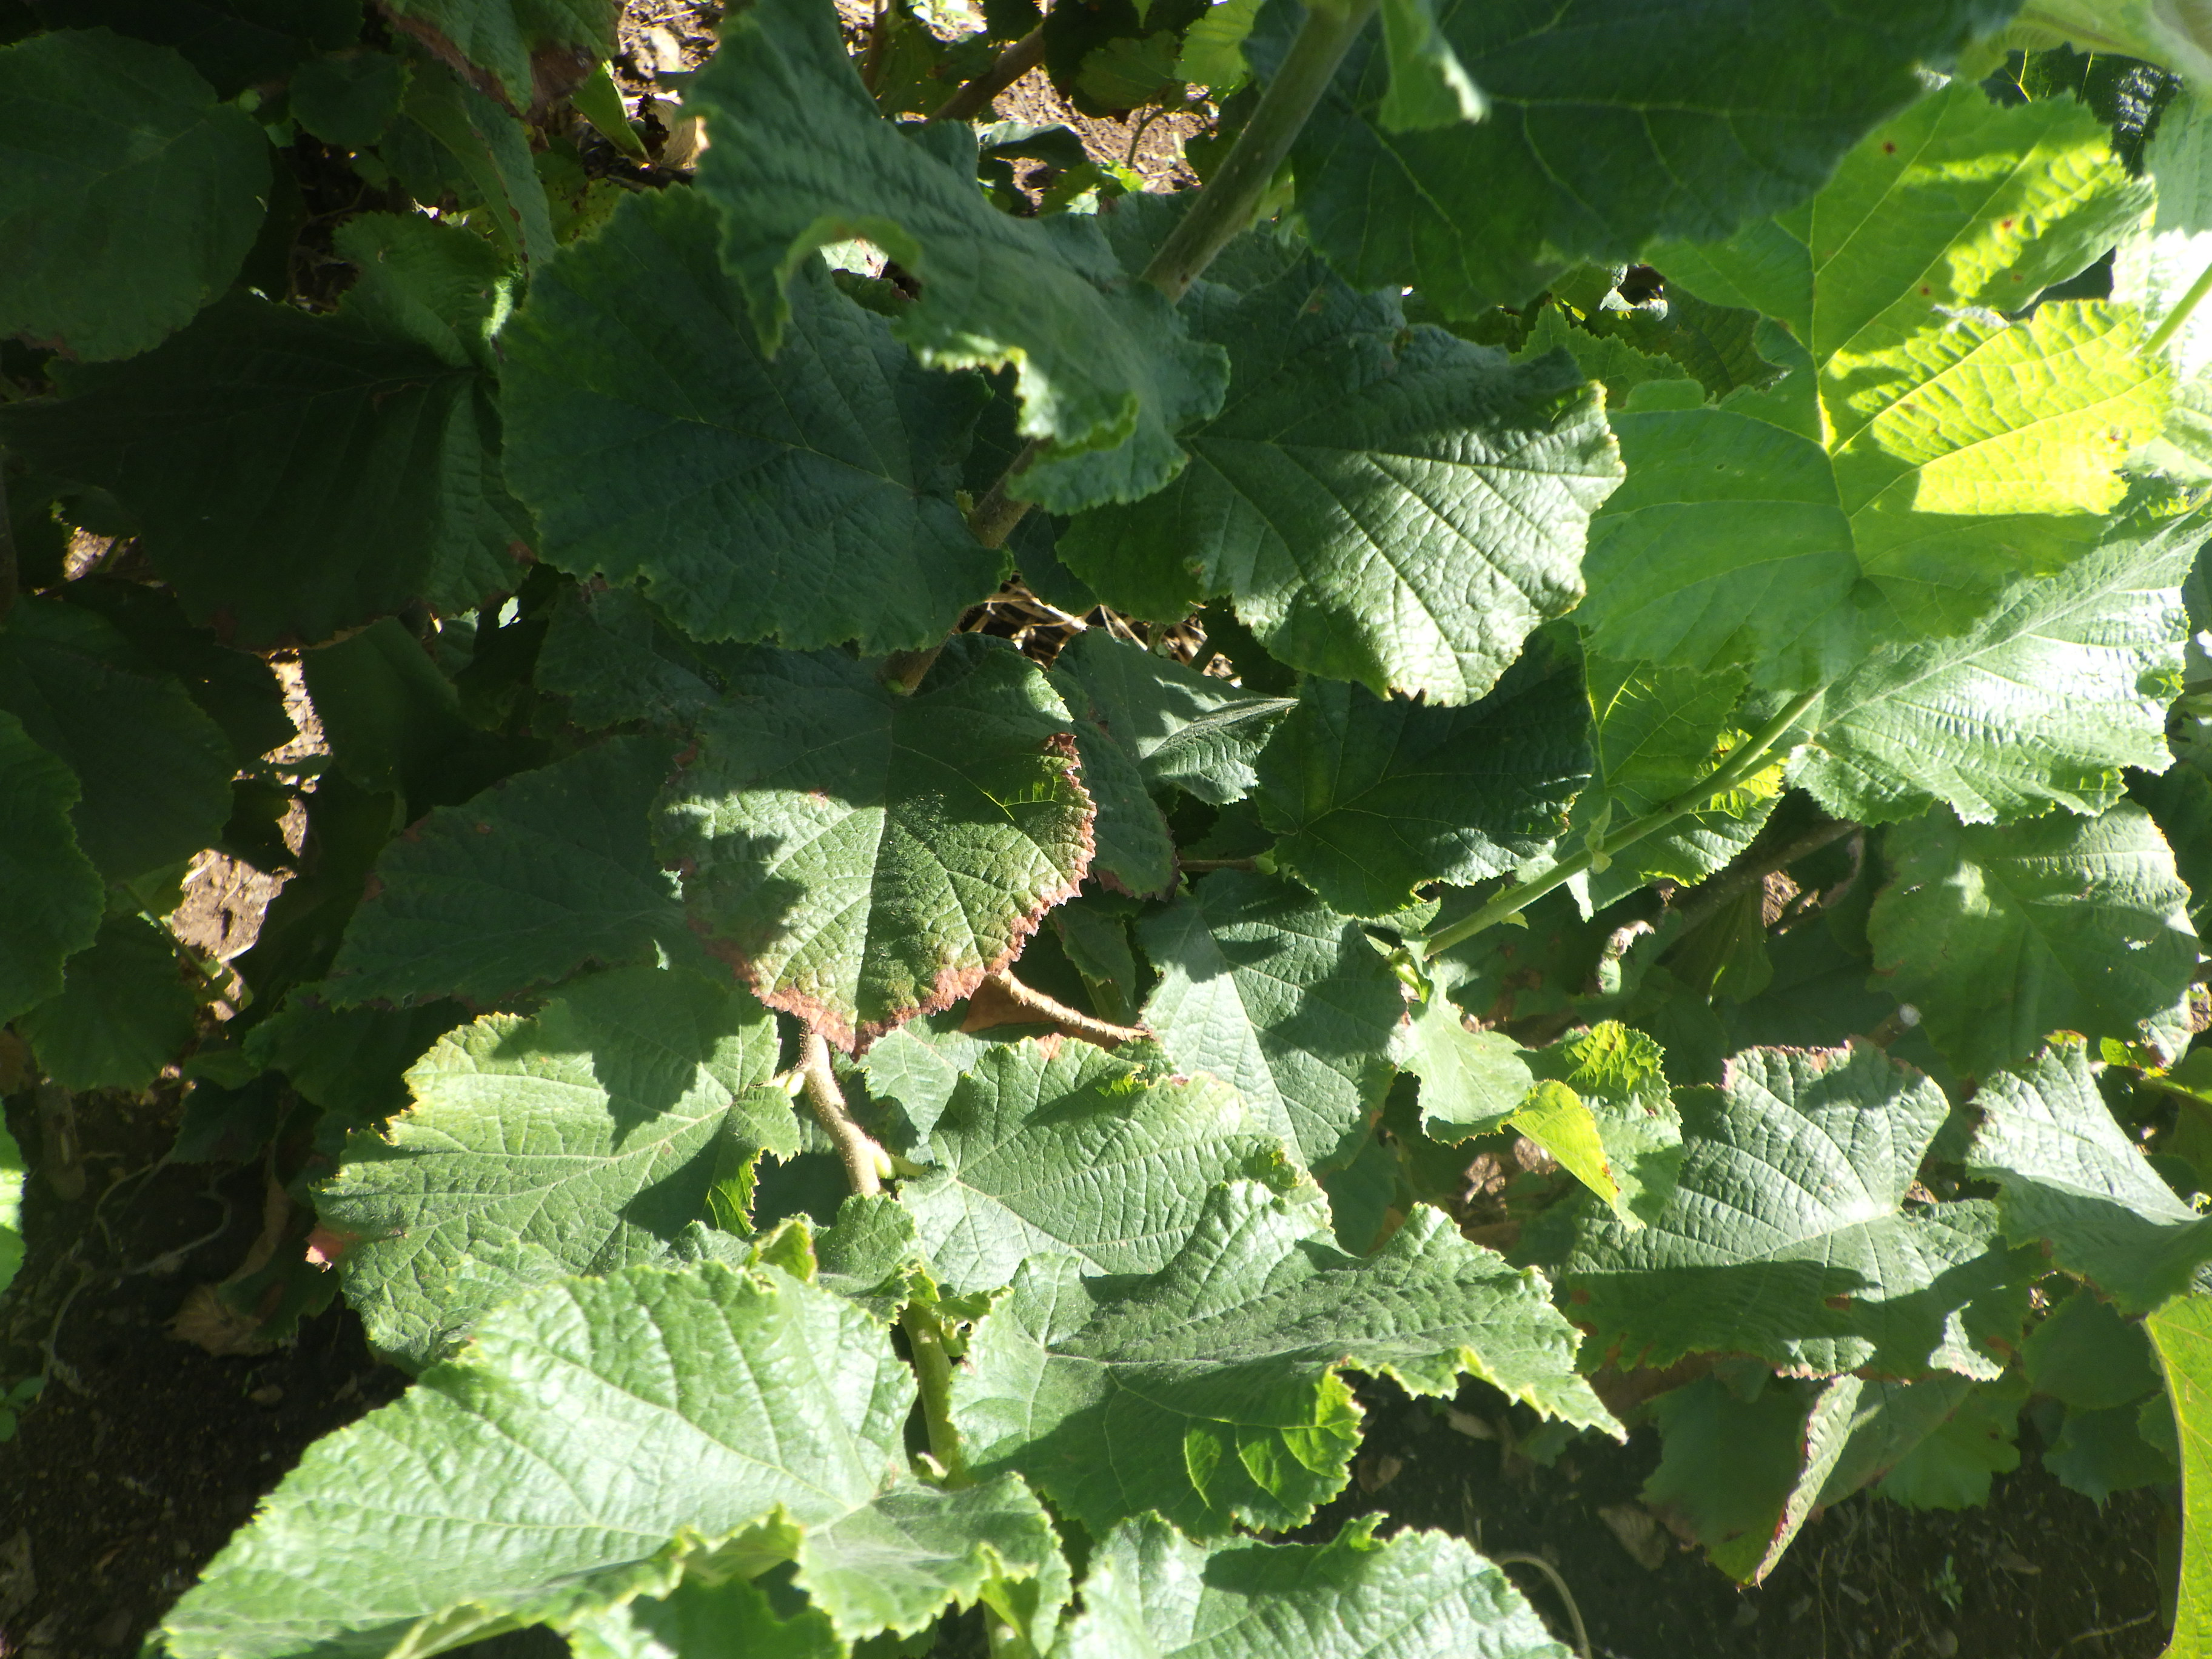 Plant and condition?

hazel, bacterial spot, sunburn
